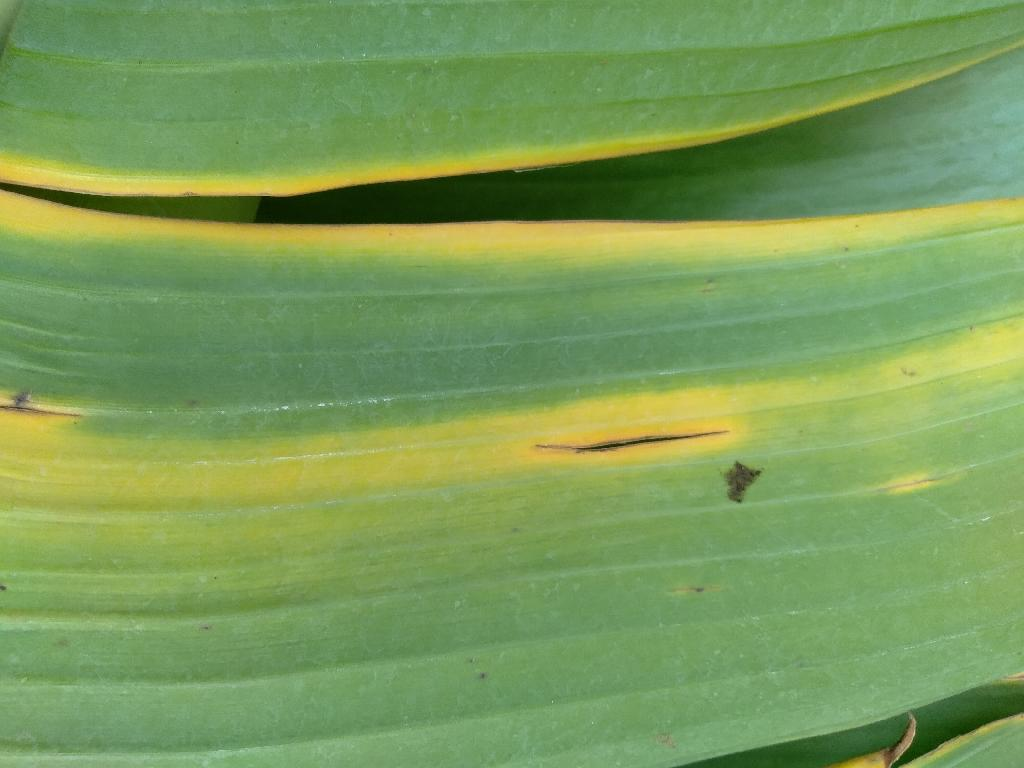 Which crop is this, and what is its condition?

banana, fusarium wilt race 1
